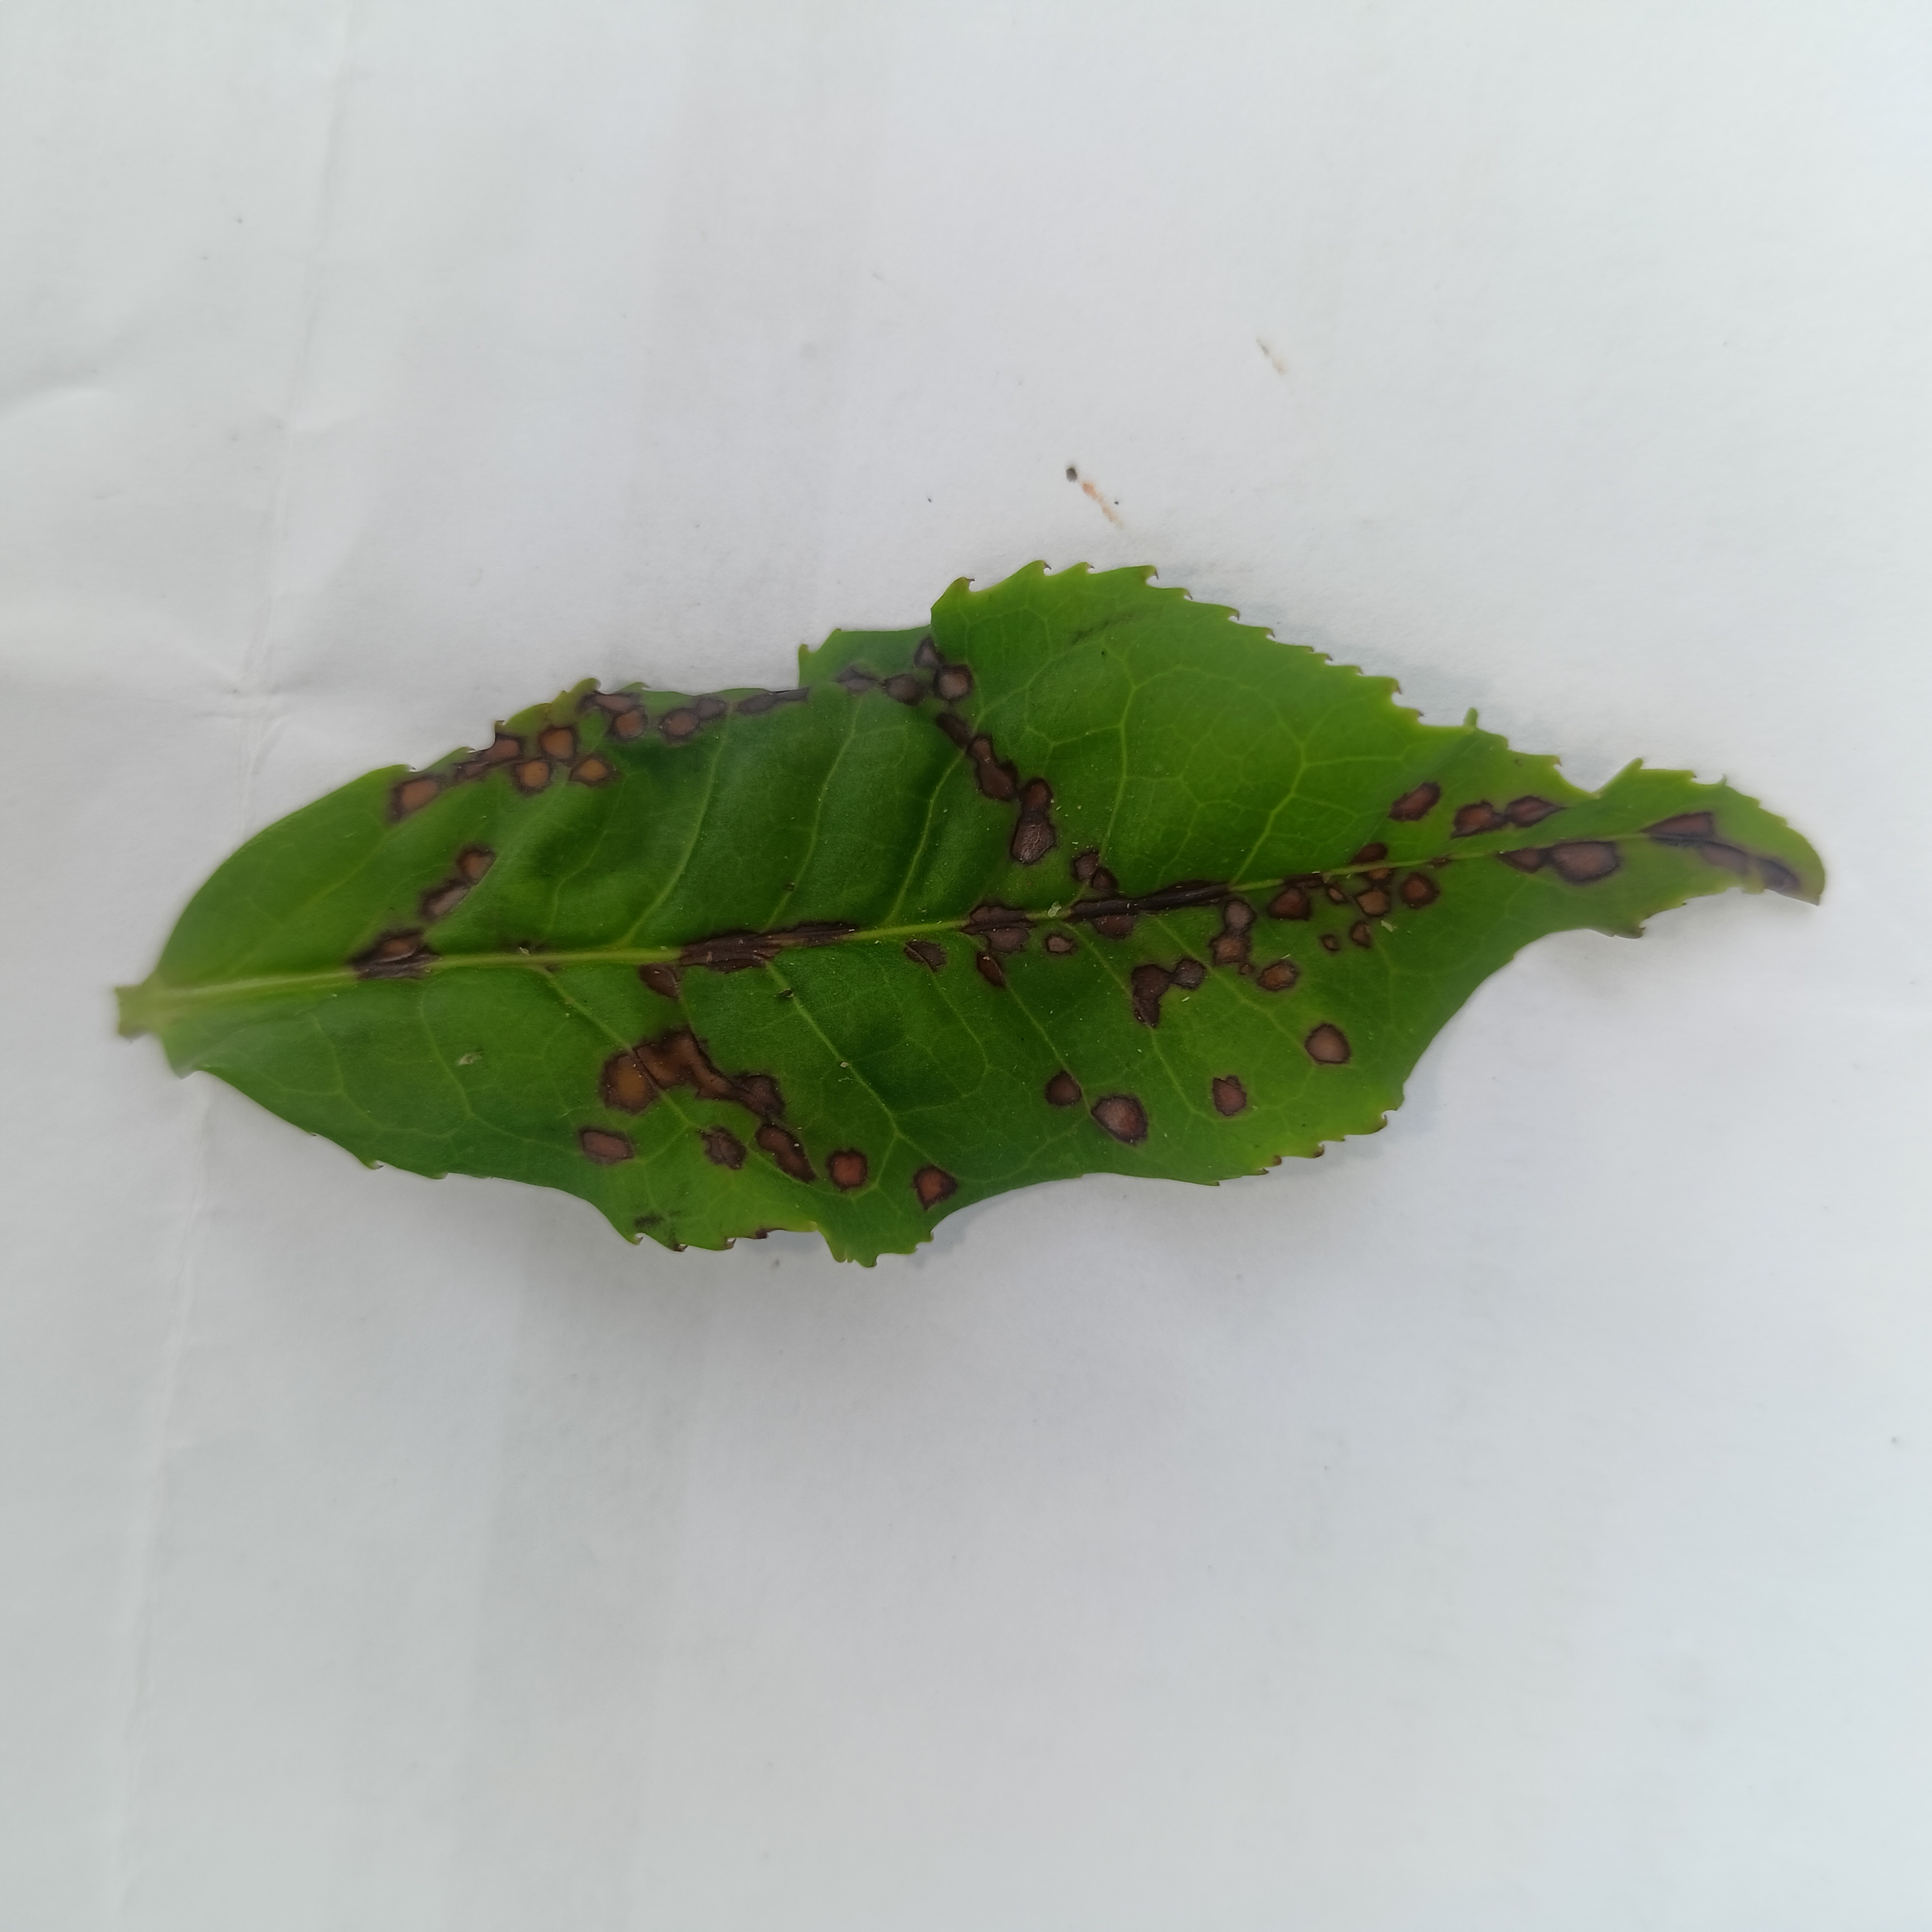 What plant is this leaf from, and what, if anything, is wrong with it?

tea, helopeltis
